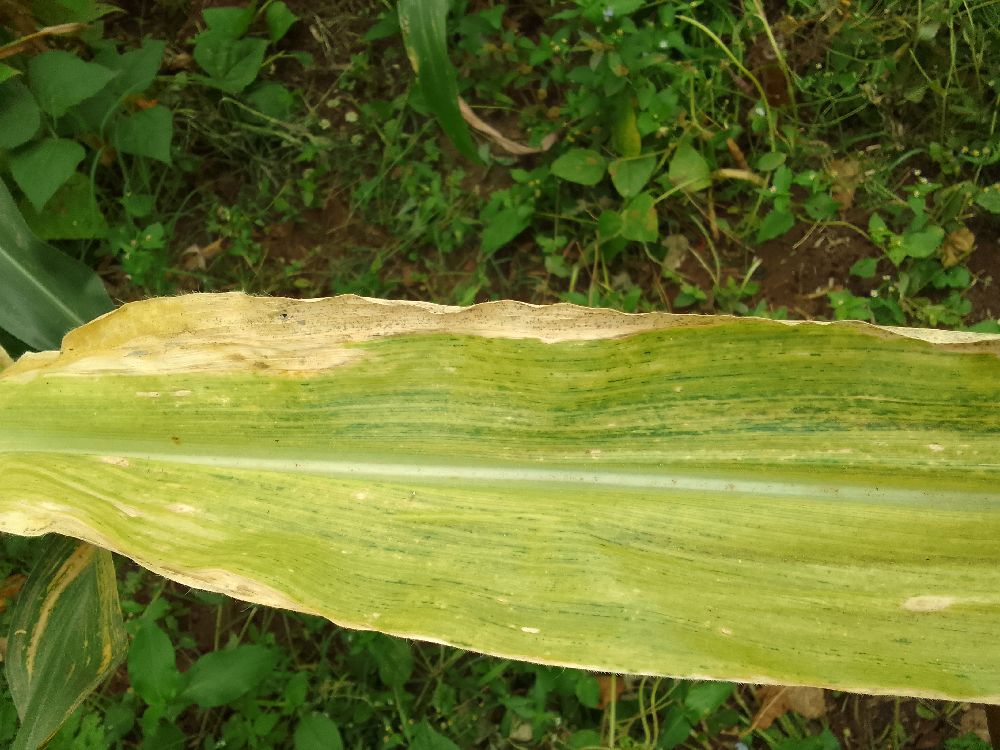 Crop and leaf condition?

maize, maize lethal necrosis
